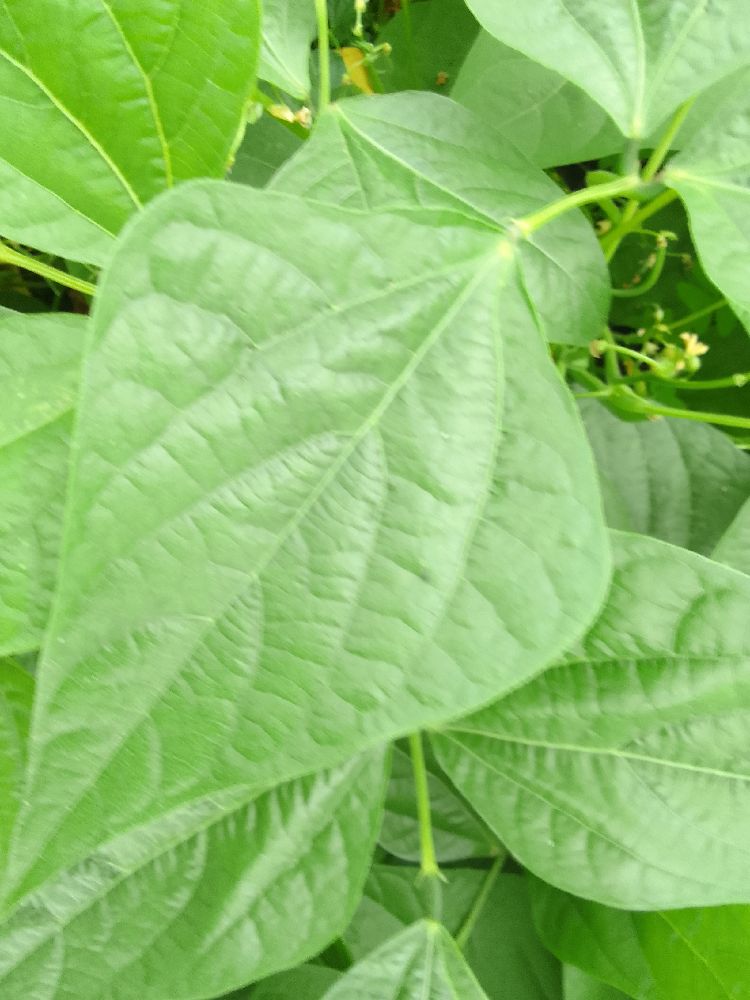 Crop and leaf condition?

common bean, healthy
